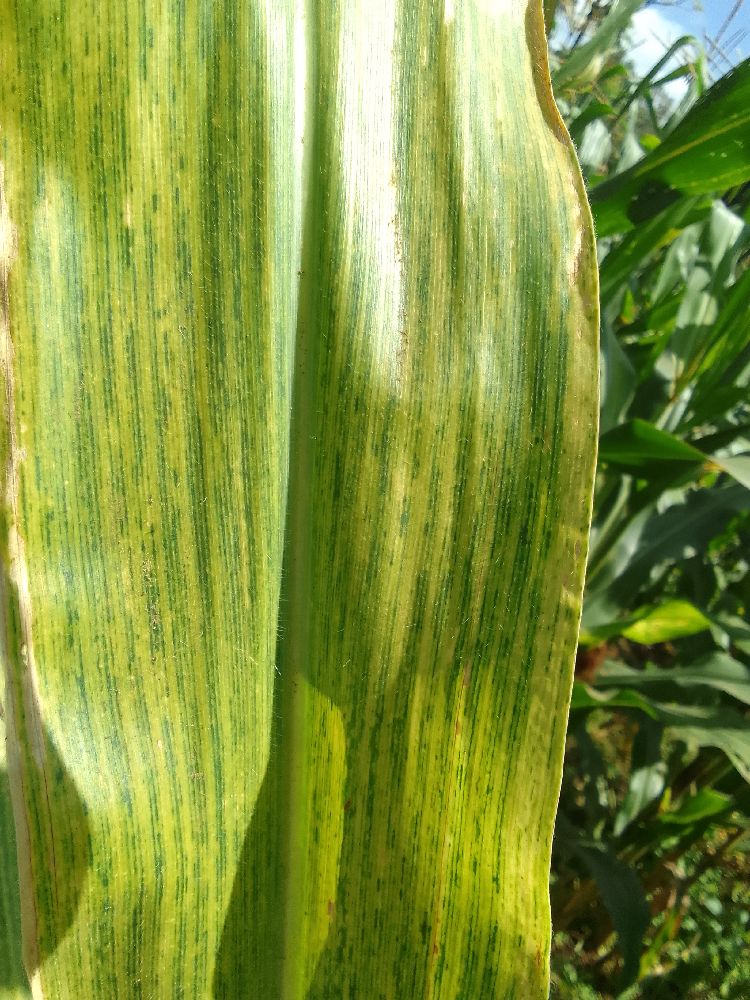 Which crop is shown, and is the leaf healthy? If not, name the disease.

maize, maize lethal necrosis
